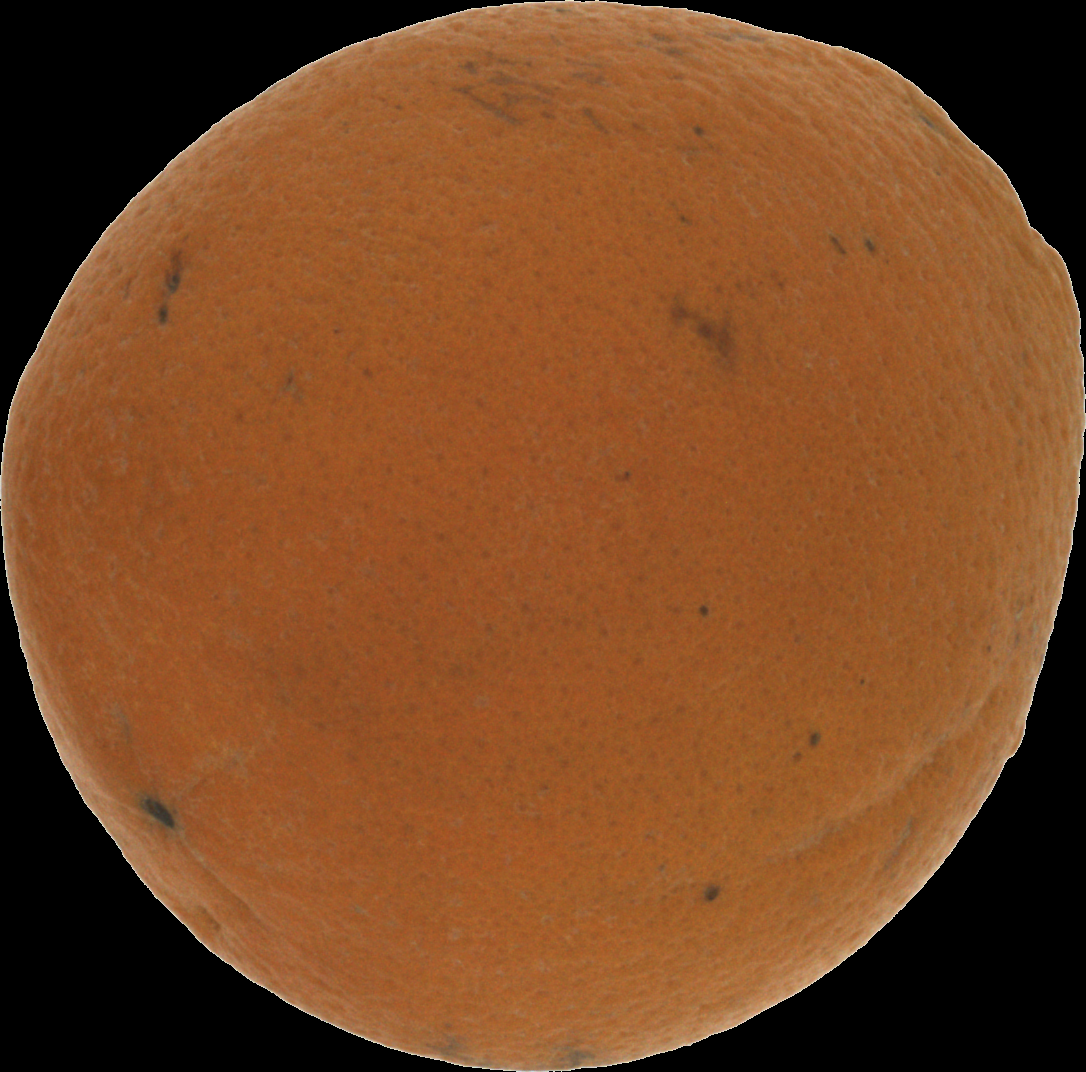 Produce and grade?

orange, bad
